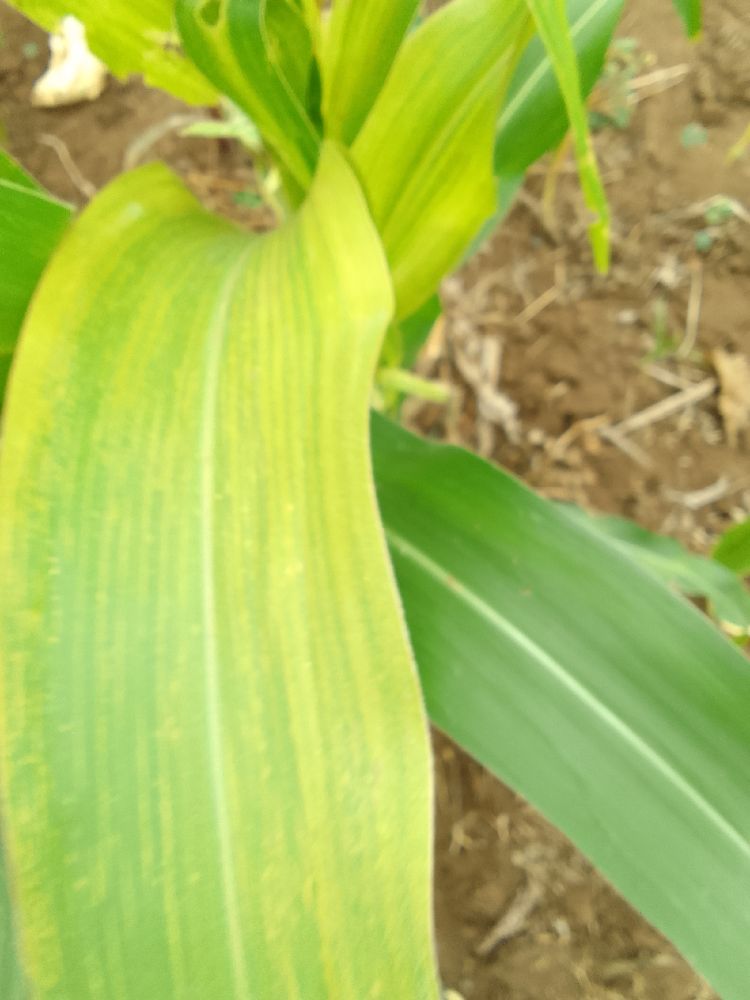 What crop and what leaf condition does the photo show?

maize, maize lethal necrosis
